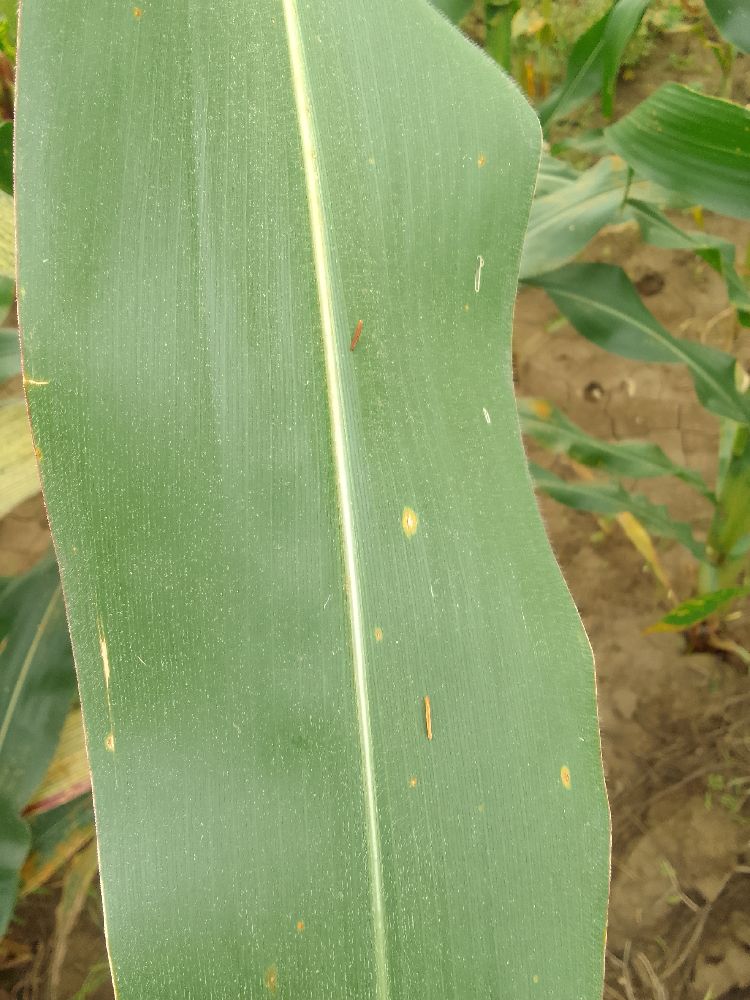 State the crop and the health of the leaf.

maize, healthy
